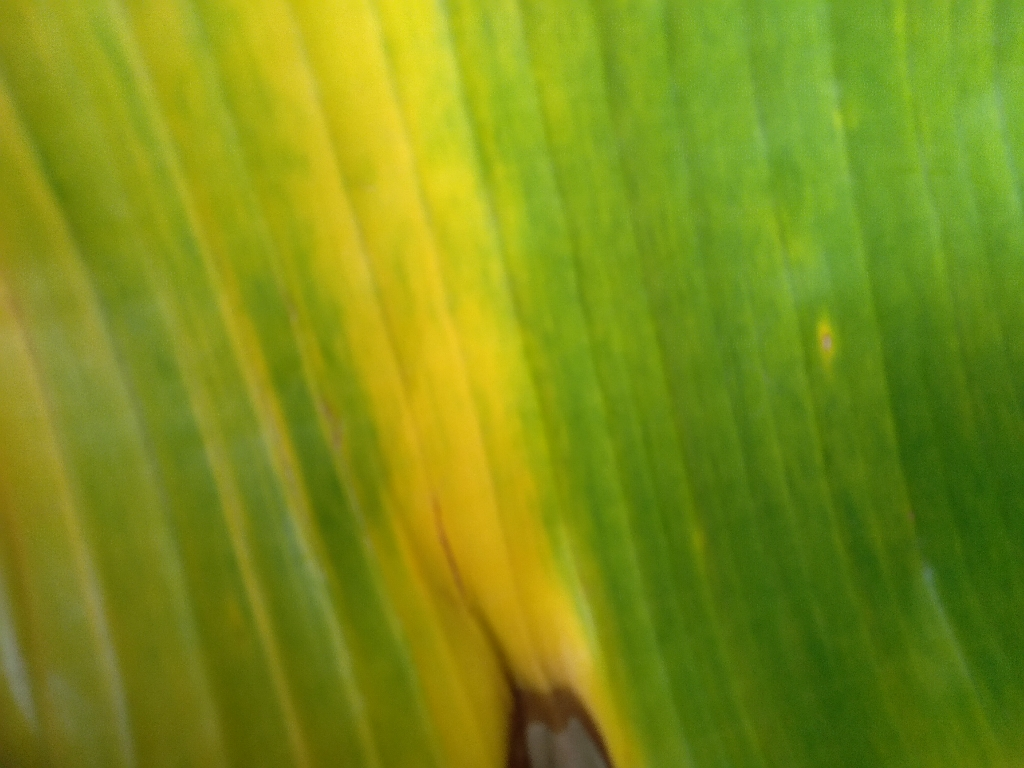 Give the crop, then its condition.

banana, fusarium wilt race 1
